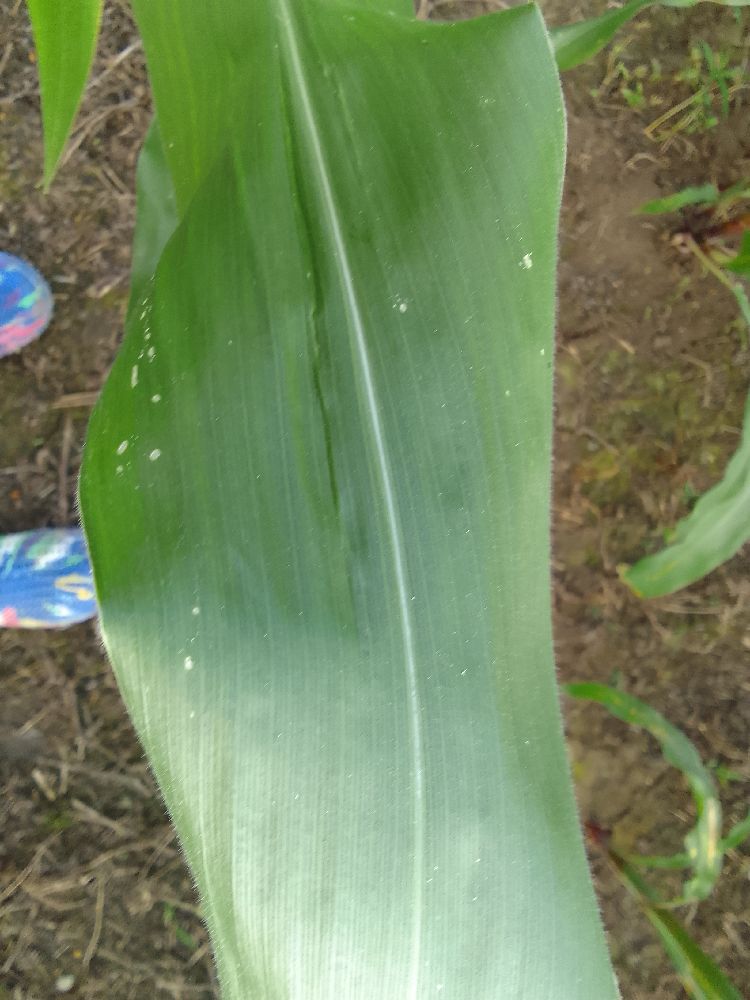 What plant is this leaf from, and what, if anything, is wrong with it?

maize, healthy
